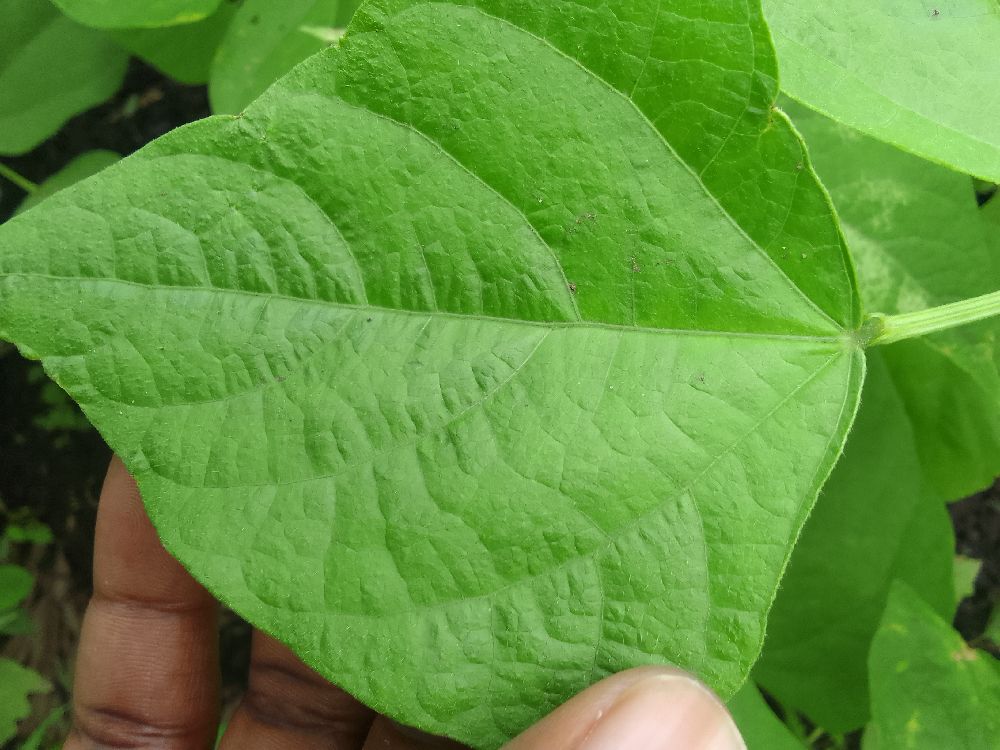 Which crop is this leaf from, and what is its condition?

common bean, healthy
